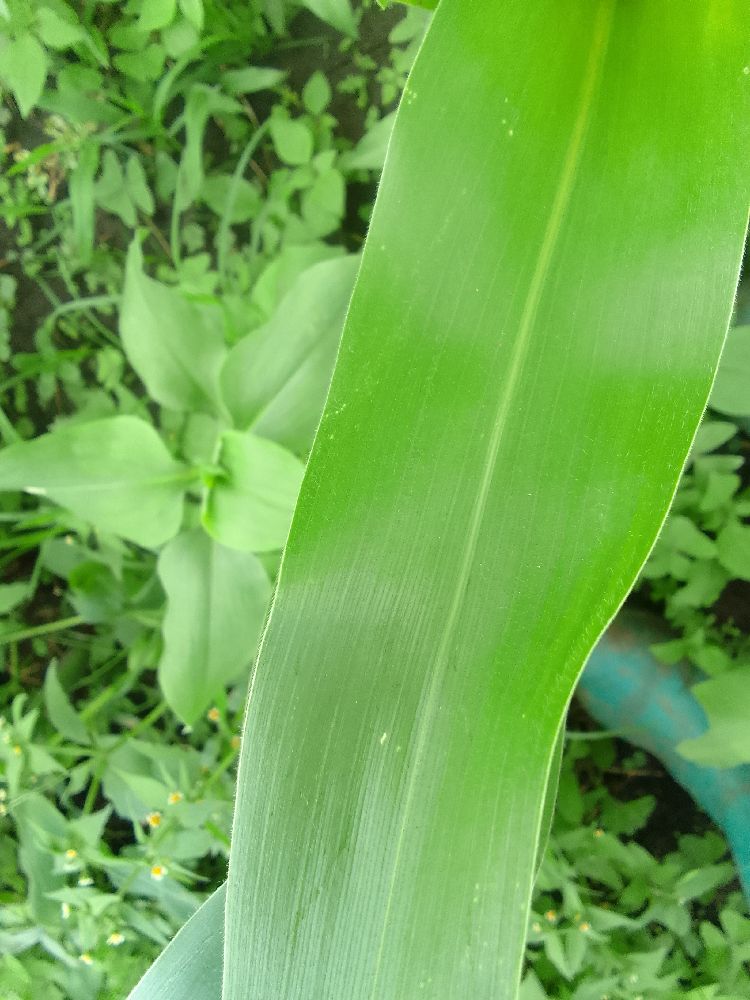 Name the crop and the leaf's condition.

maize, healthy
